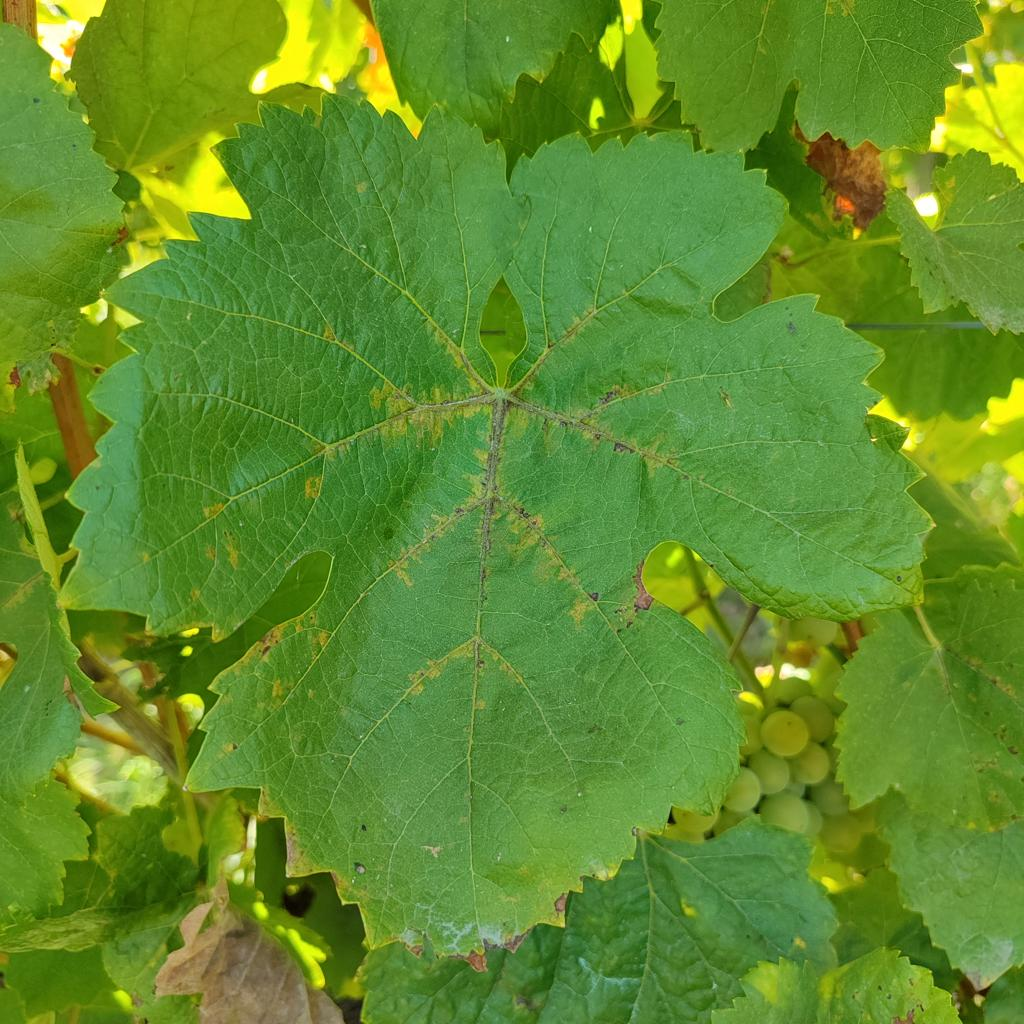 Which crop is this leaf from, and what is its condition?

grapevine, downy mildew
